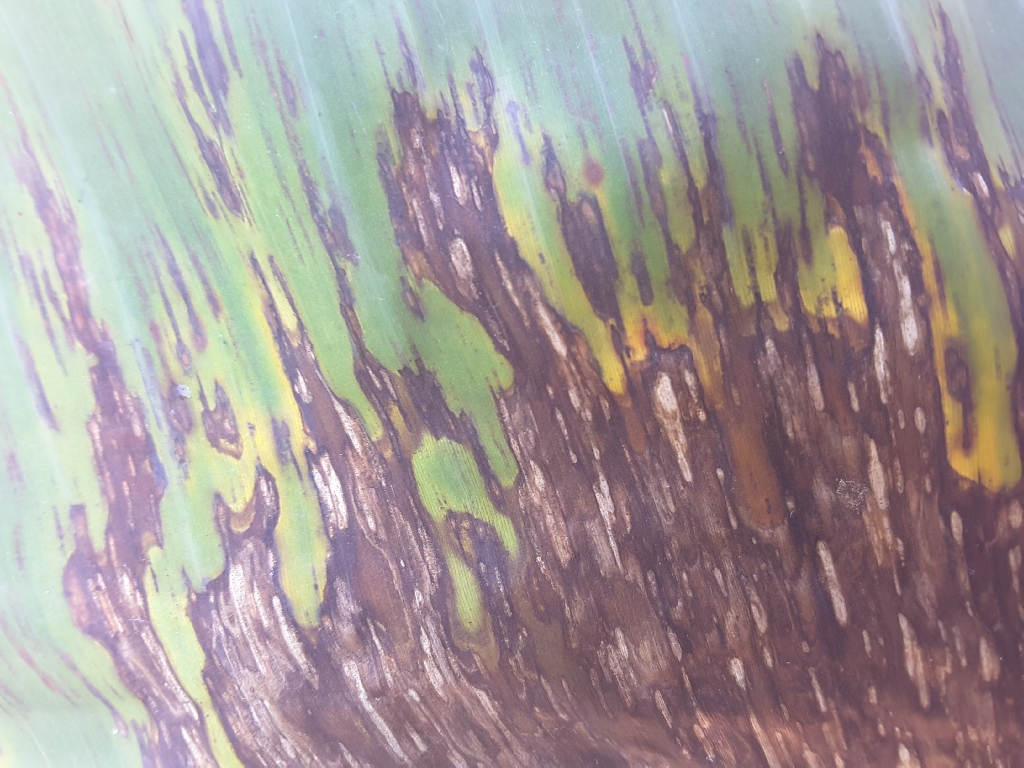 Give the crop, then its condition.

banana, black sigatoka
